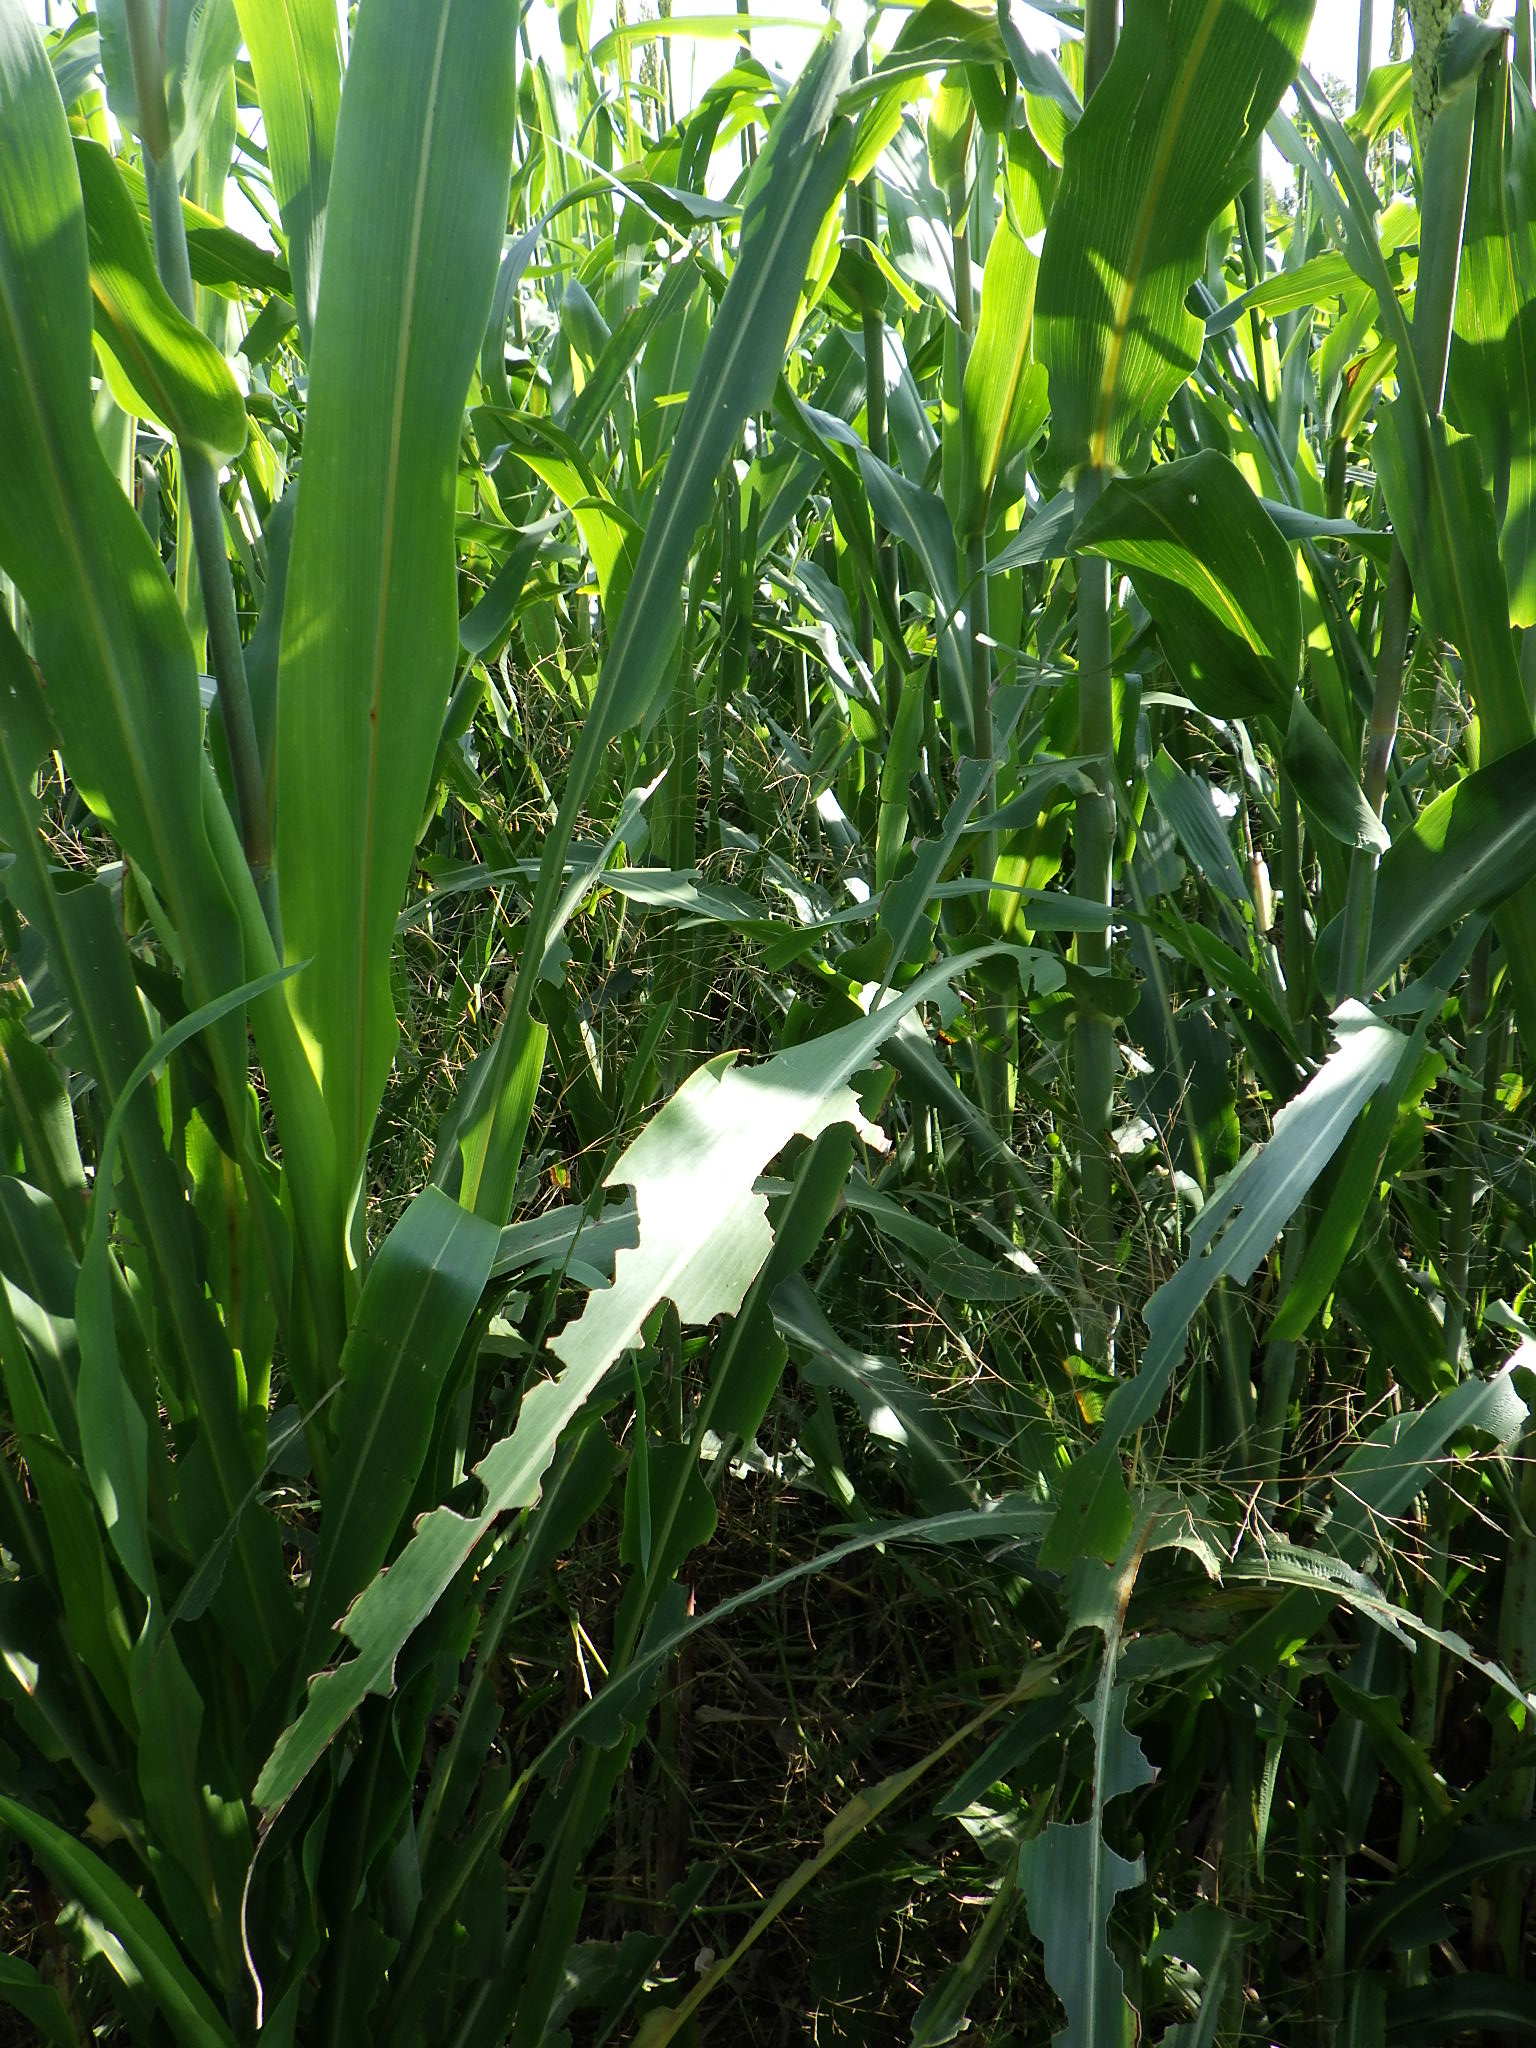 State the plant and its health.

sorghum, phytophagous
